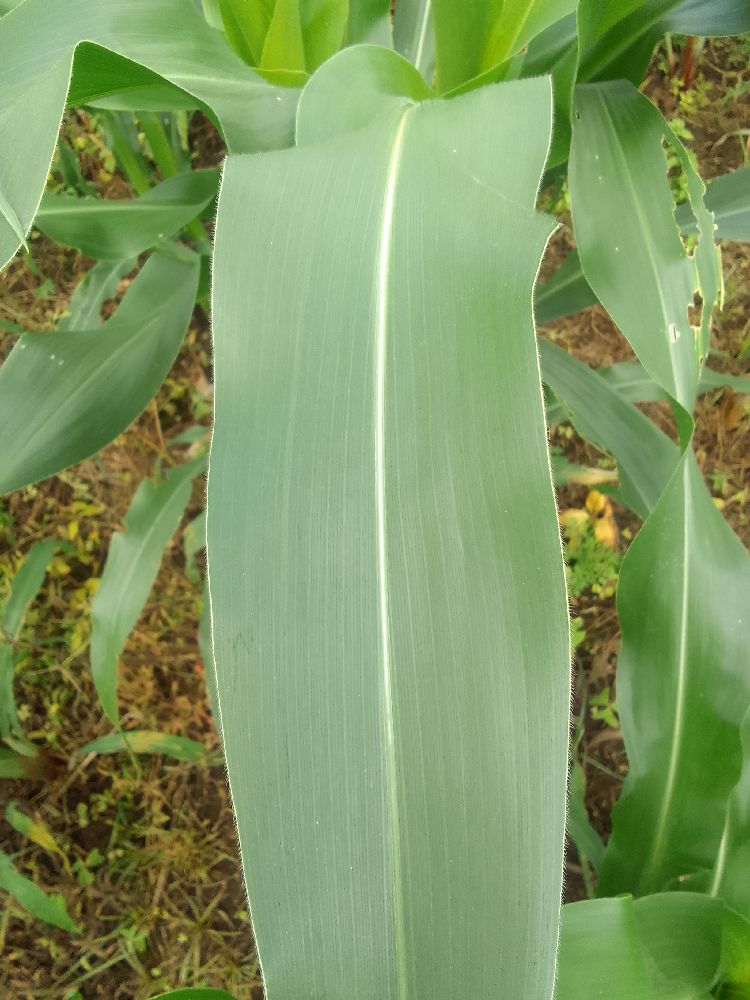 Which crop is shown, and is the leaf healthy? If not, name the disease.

maize, healthy
